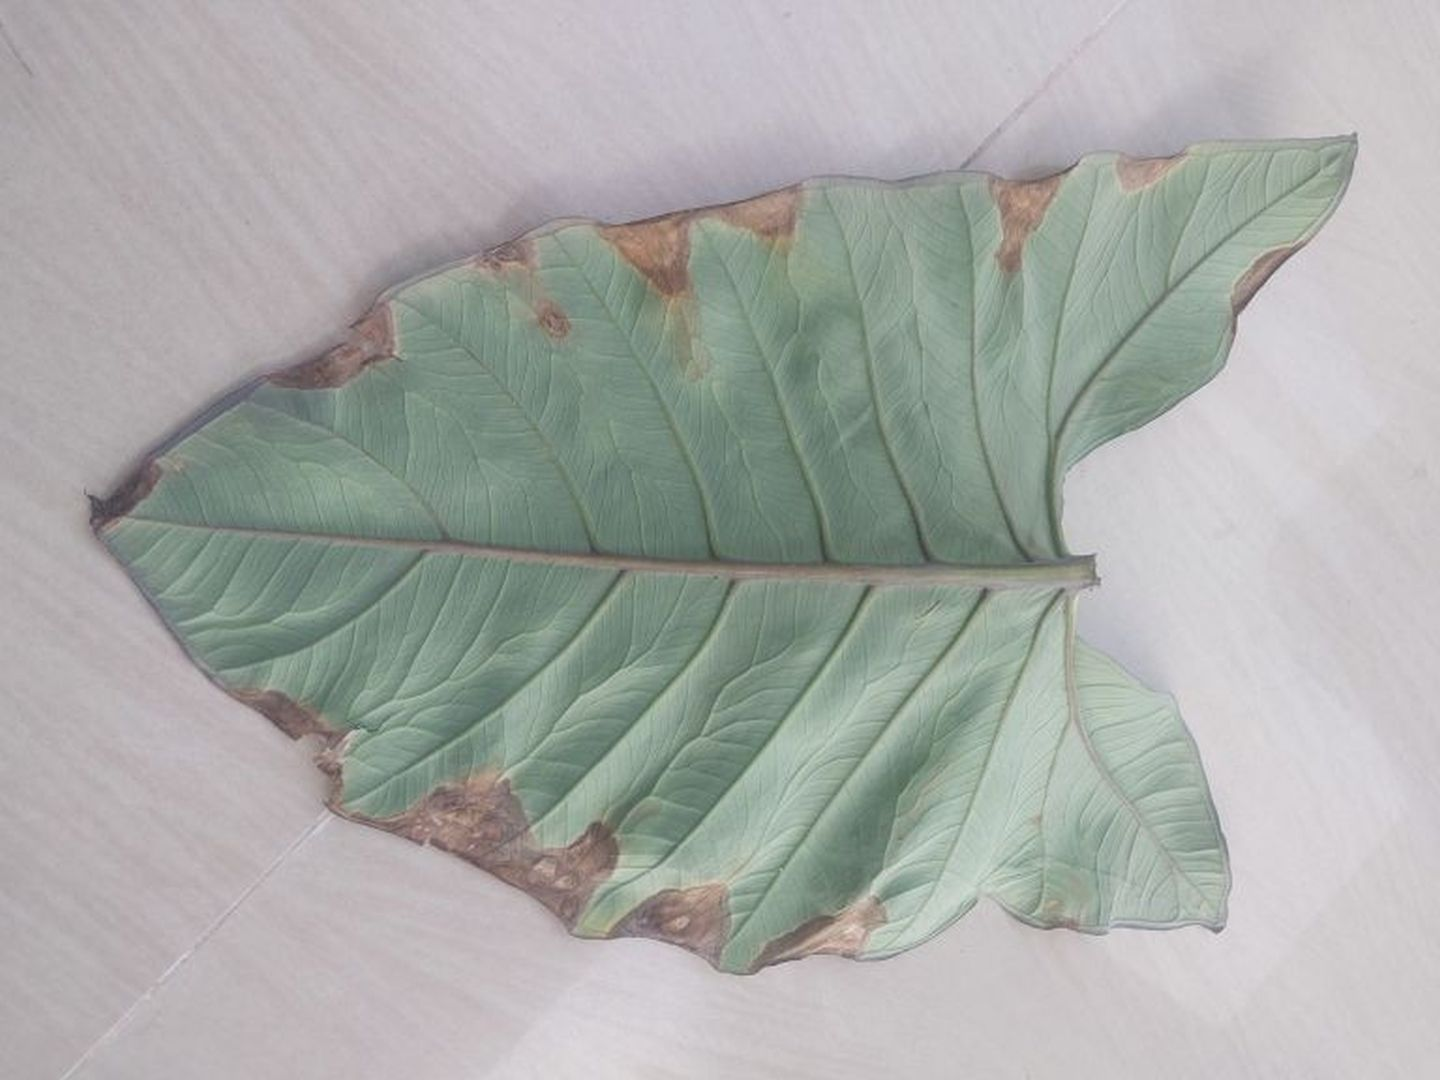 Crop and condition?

taro, leaf blight
